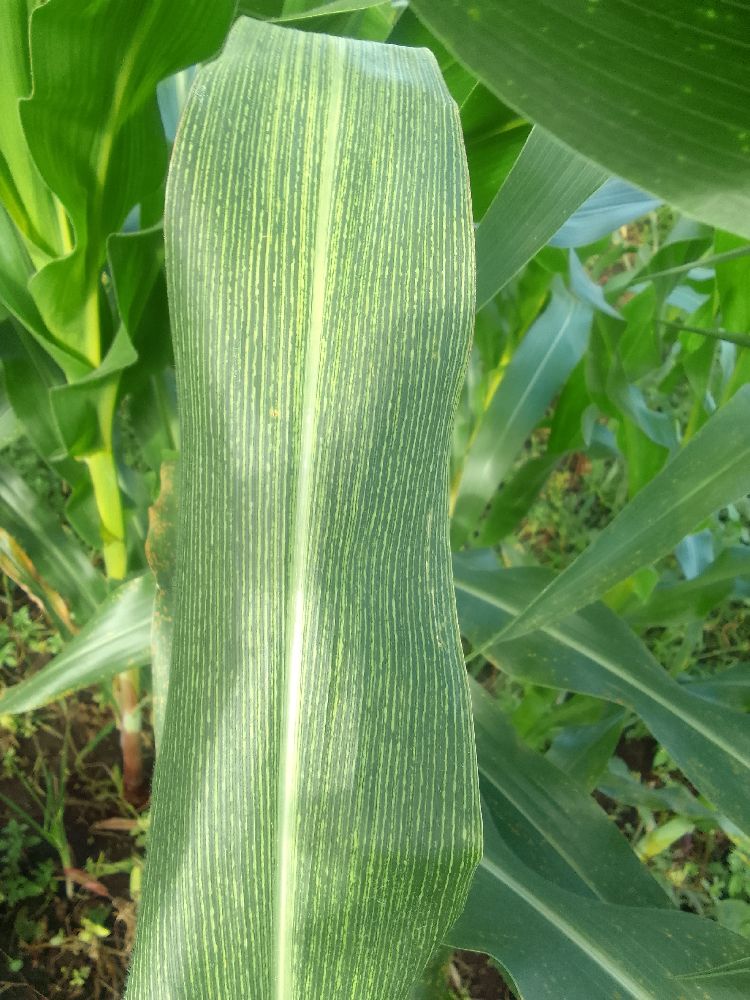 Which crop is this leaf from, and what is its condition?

maize, maize streak virus
